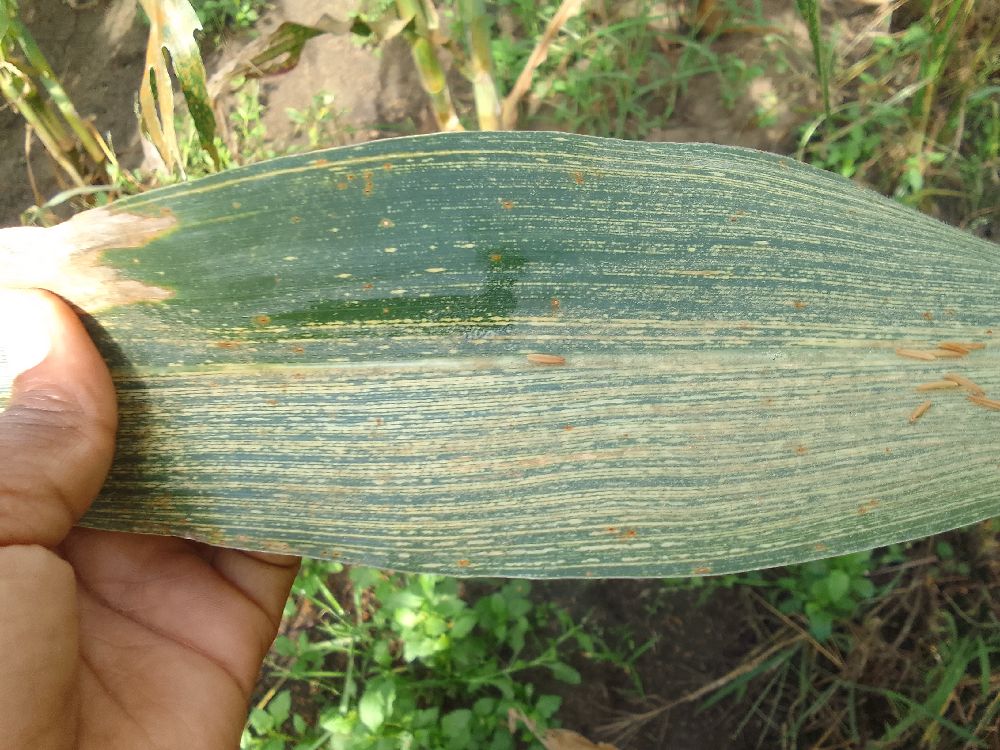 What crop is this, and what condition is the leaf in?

maize, maize streak virus
